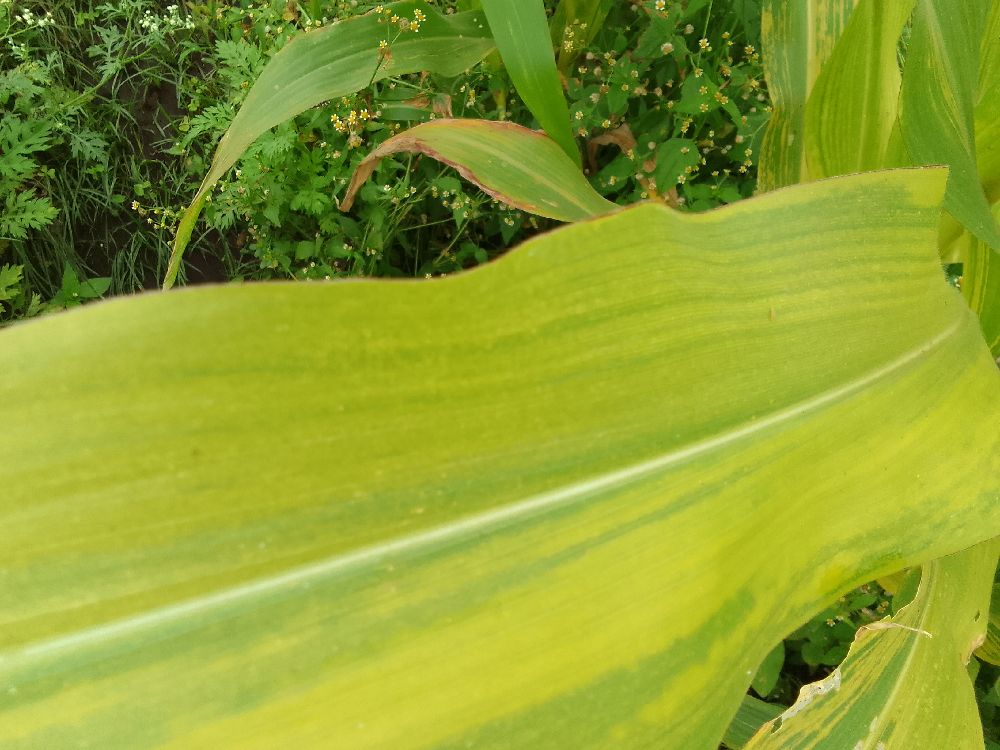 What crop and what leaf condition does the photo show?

maize, maize lethal necrosis
